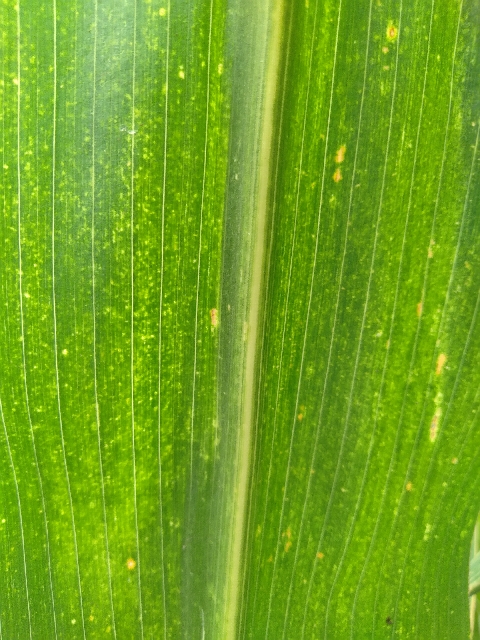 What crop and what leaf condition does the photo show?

maize, maize lethal necrosis
